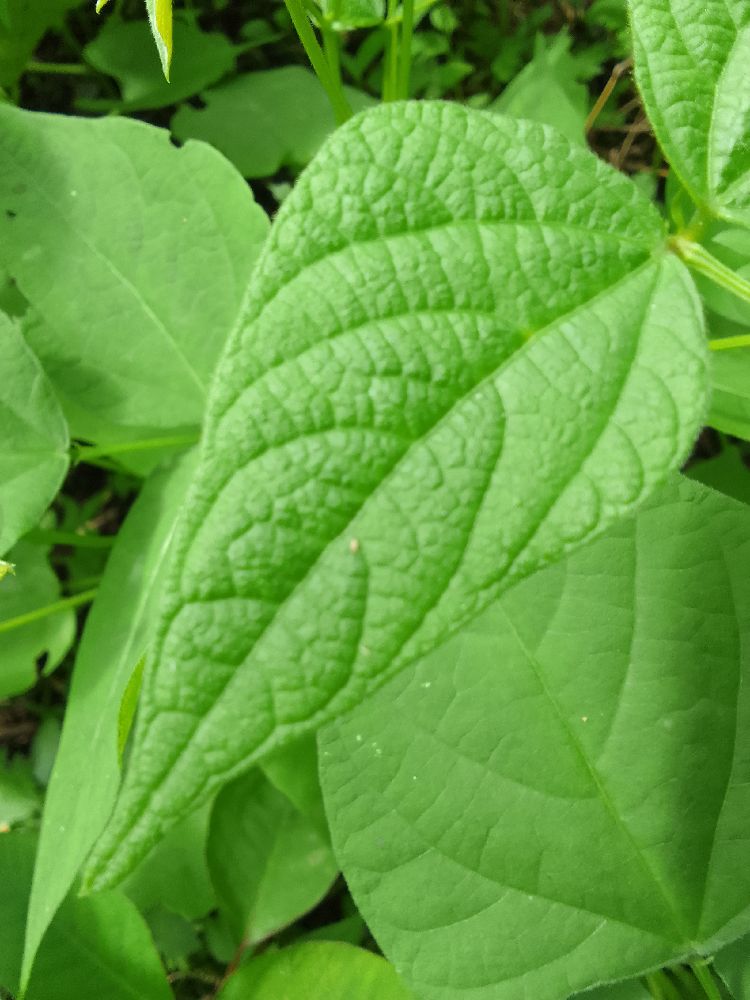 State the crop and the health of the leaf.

common bean, healthy
